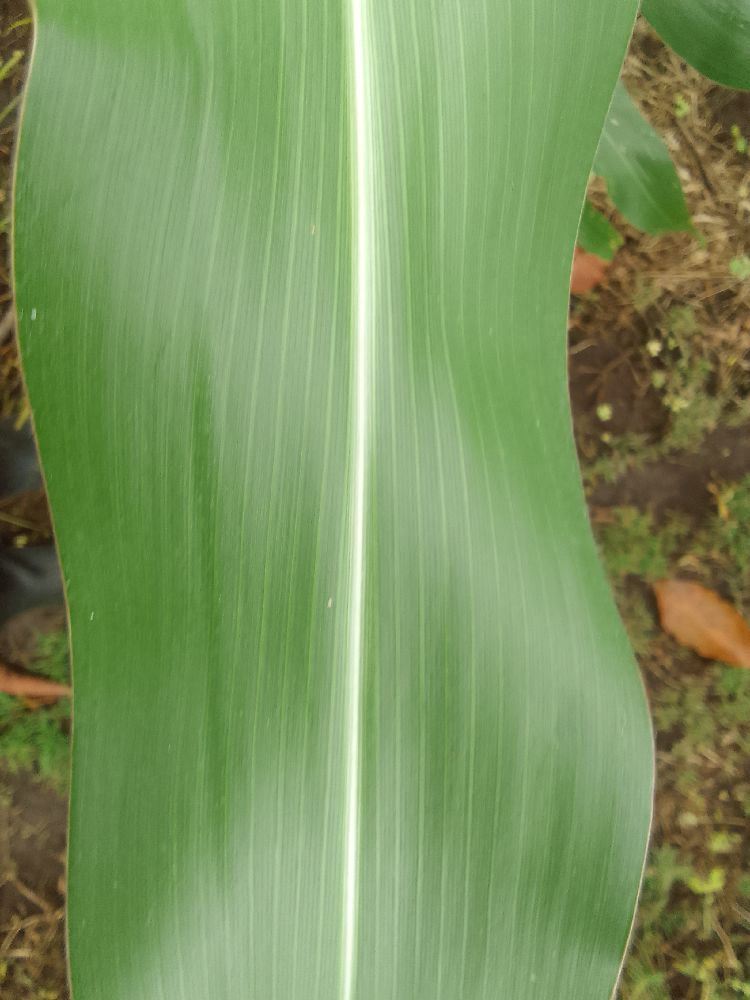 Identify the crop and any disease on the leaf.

maize, healthy
